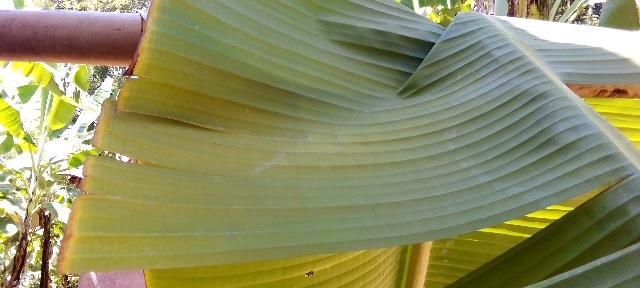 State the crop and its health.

banana, healthy
